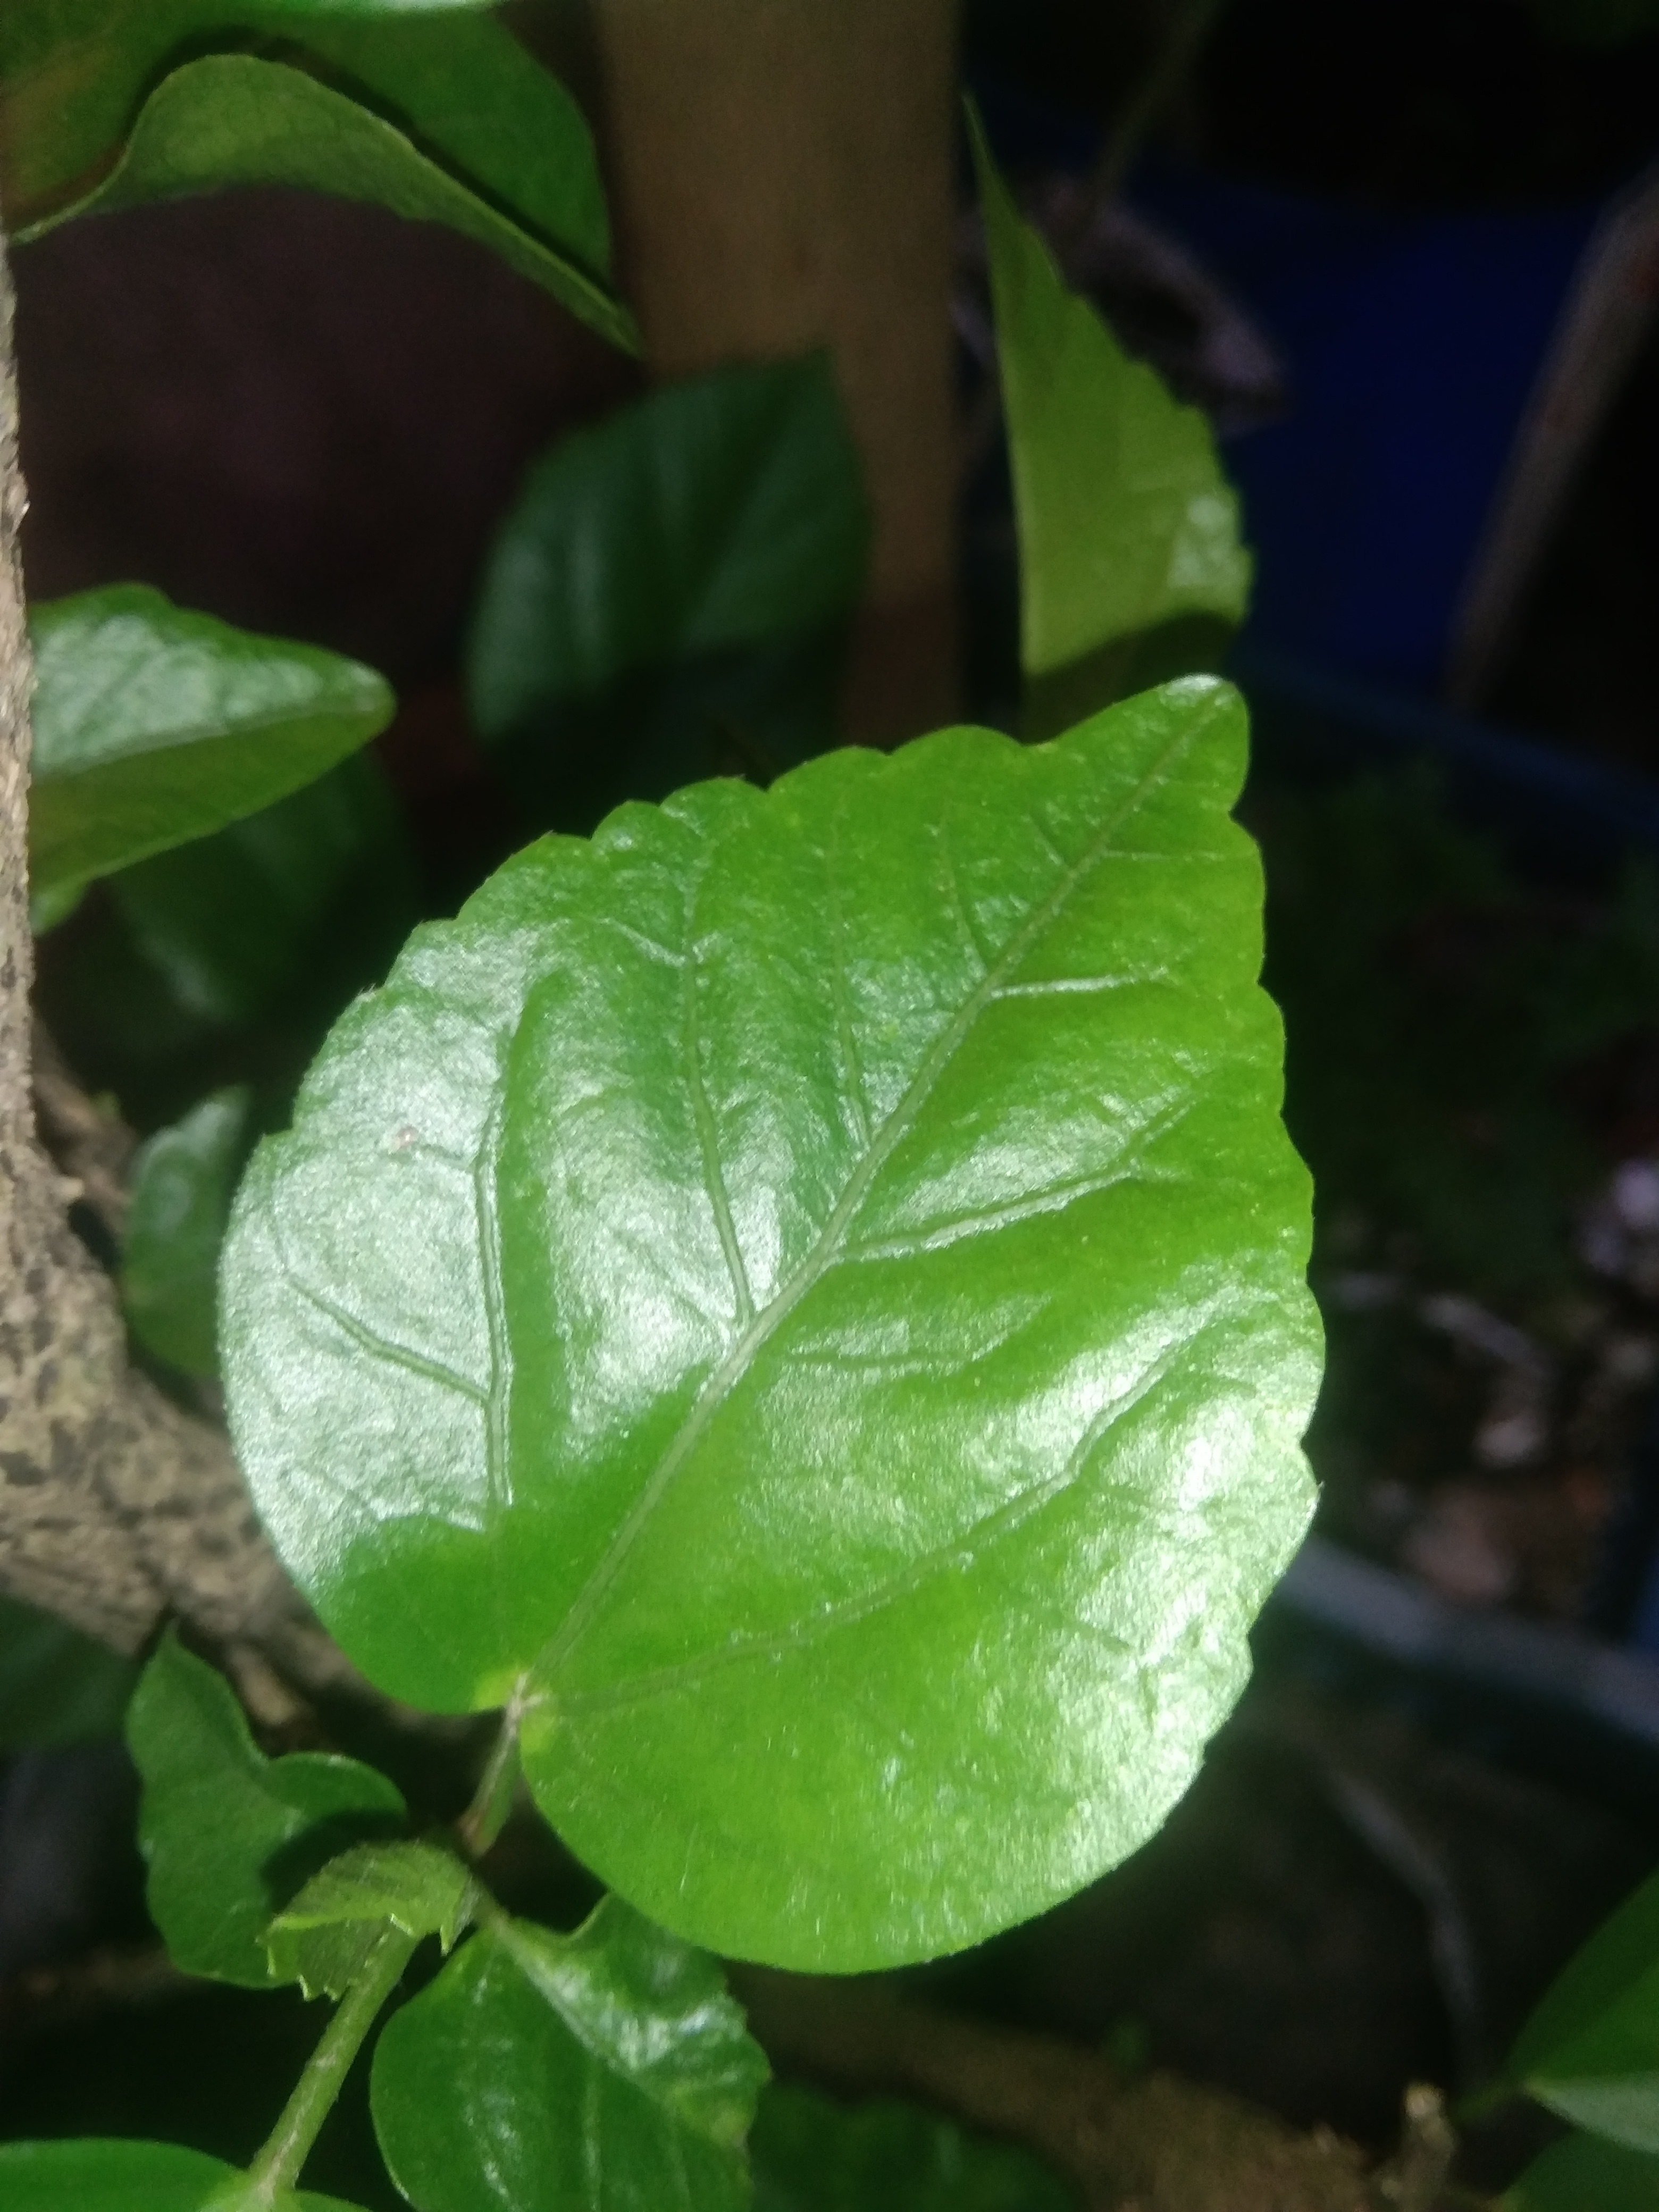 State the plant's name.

hibiscus
